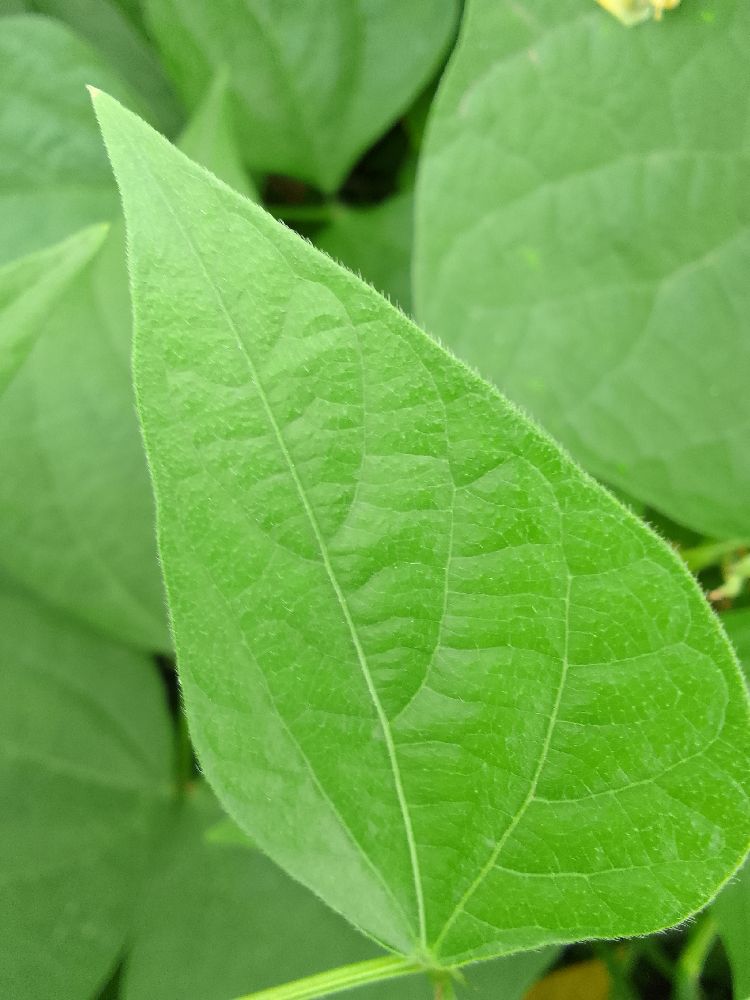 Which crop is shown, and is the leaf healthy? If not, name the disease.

common bean, healthy
